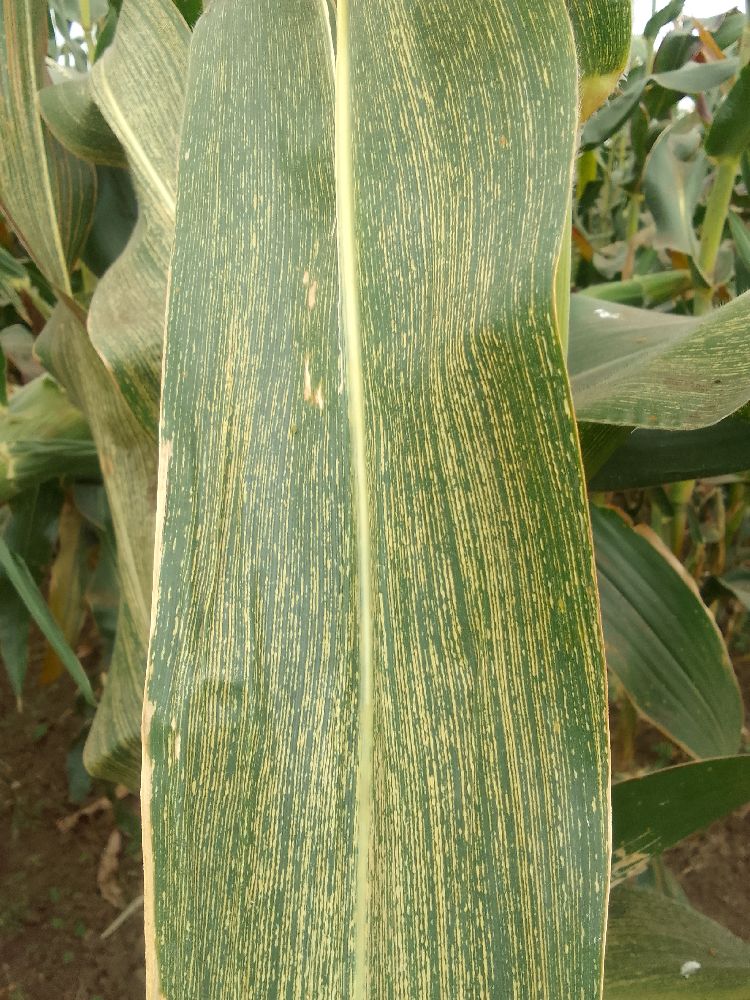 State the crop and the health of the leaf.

maize, maize streak virus
